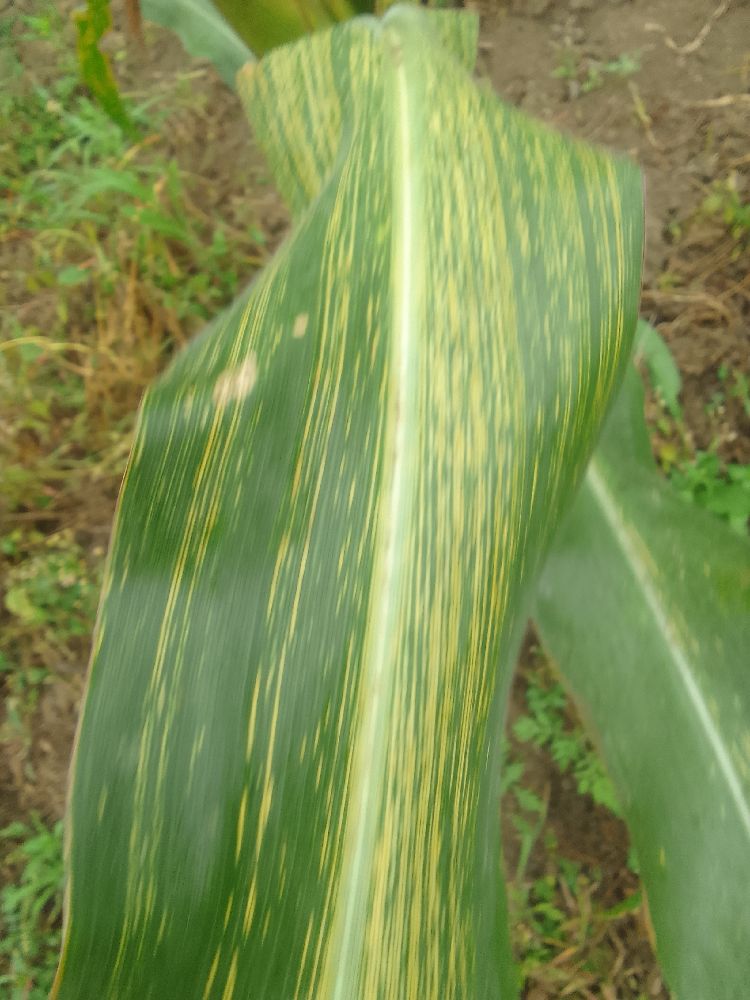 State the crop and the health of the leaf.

maize, maize streak virus
